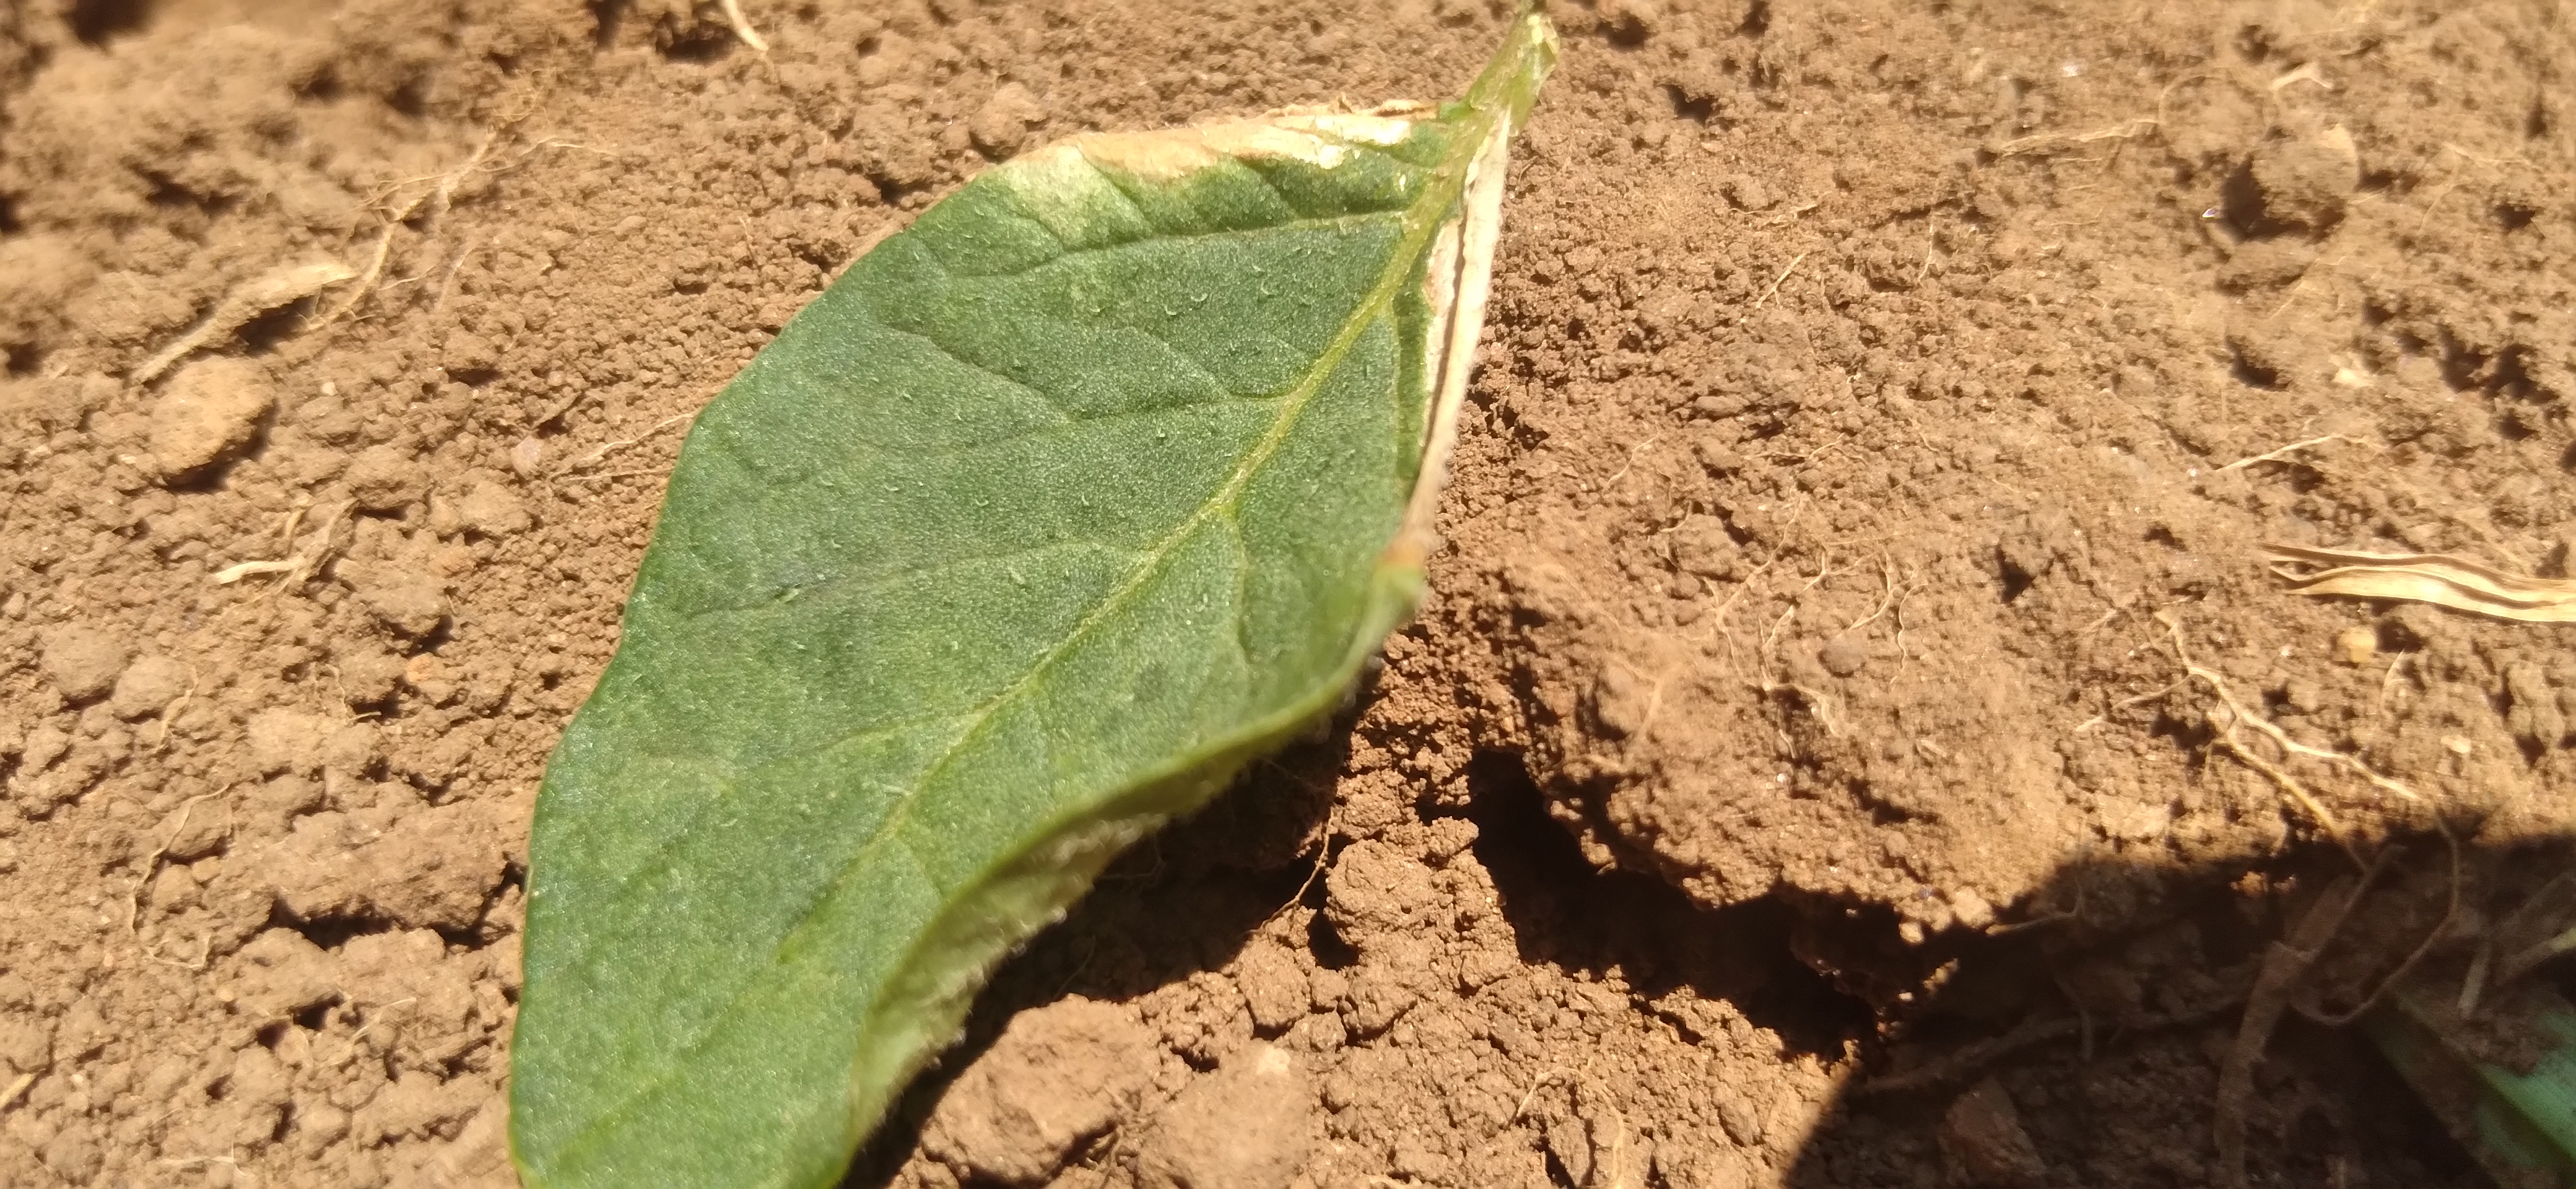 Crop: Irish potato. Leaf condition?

early blight
